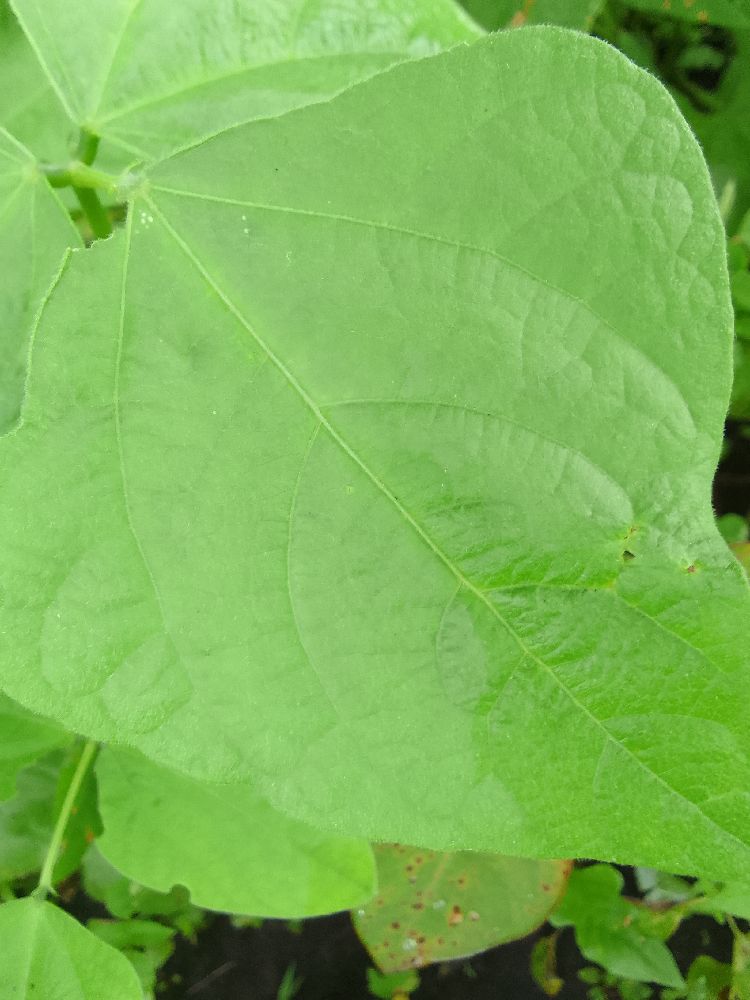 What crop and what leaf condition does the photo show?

common bean, healthy
